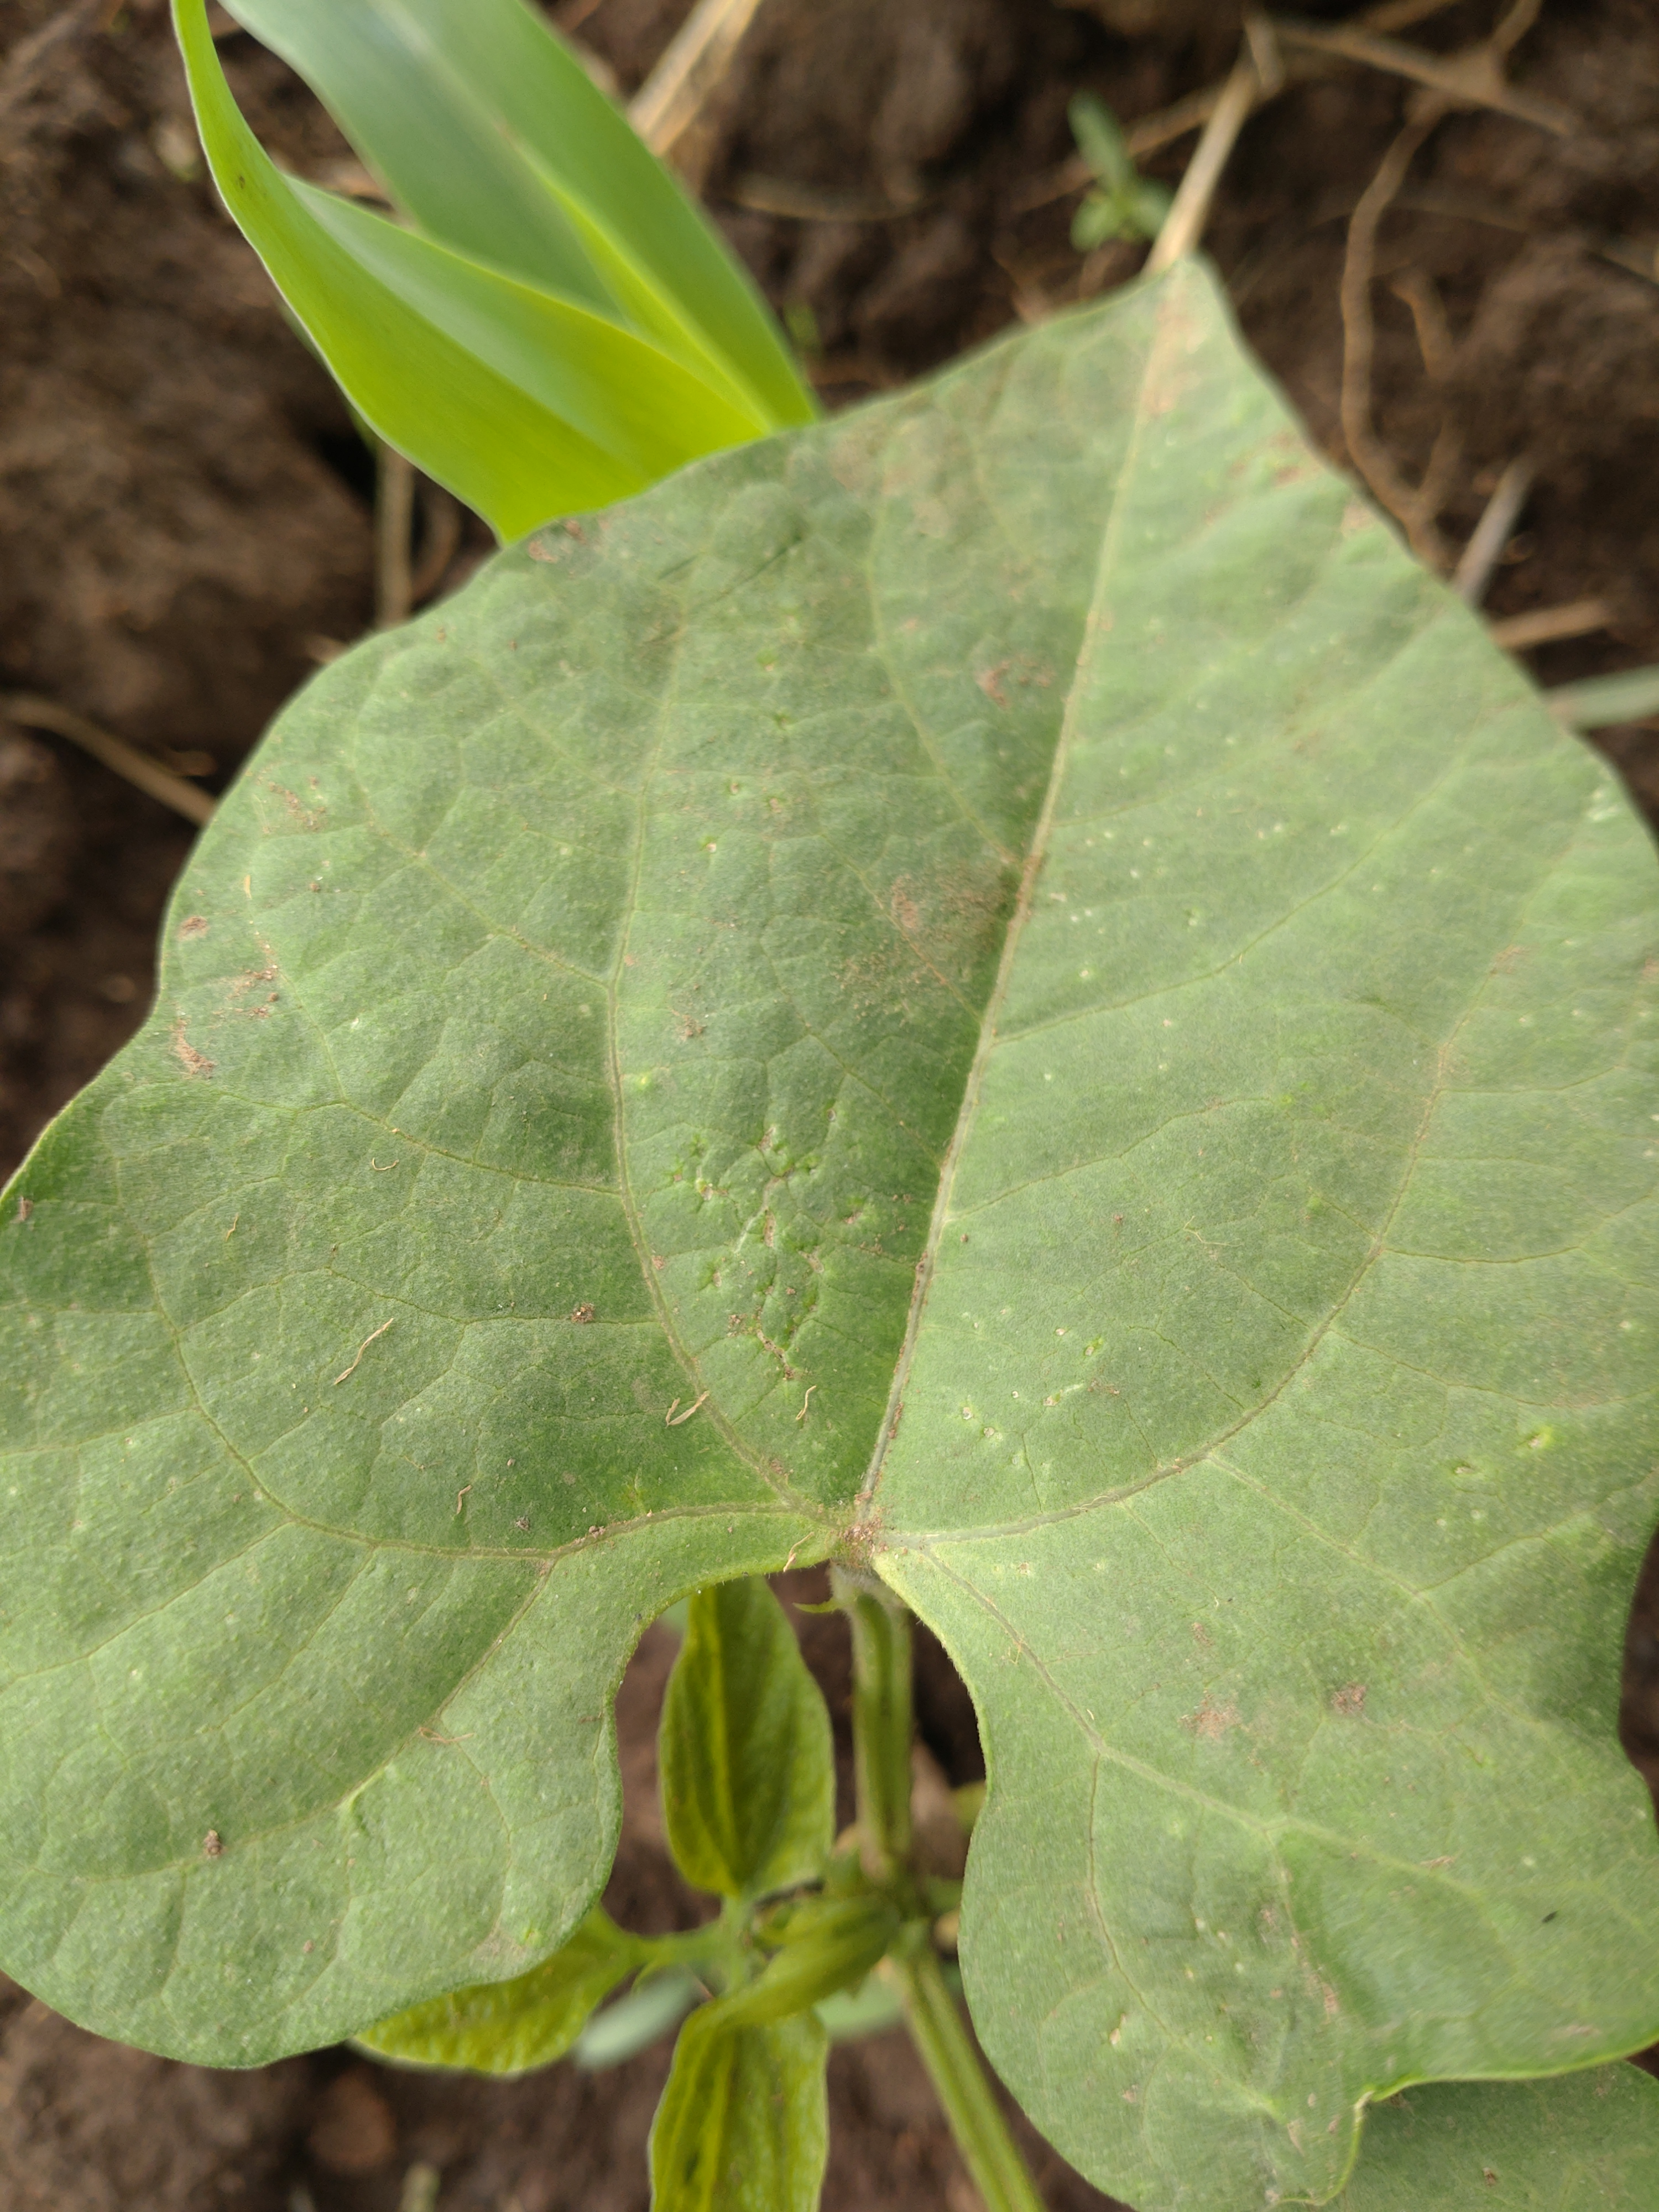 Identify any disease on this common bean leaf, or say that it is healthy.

healthy
